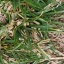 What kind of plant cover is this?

grass
